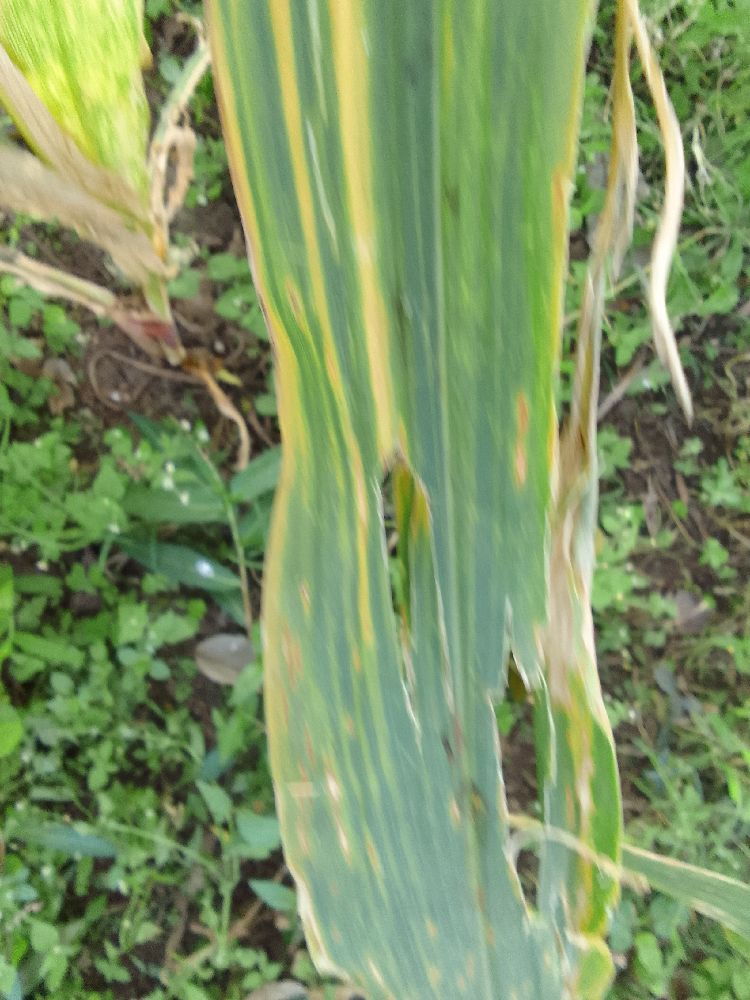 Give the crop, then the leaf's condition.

maize, maize lethal necrosis
